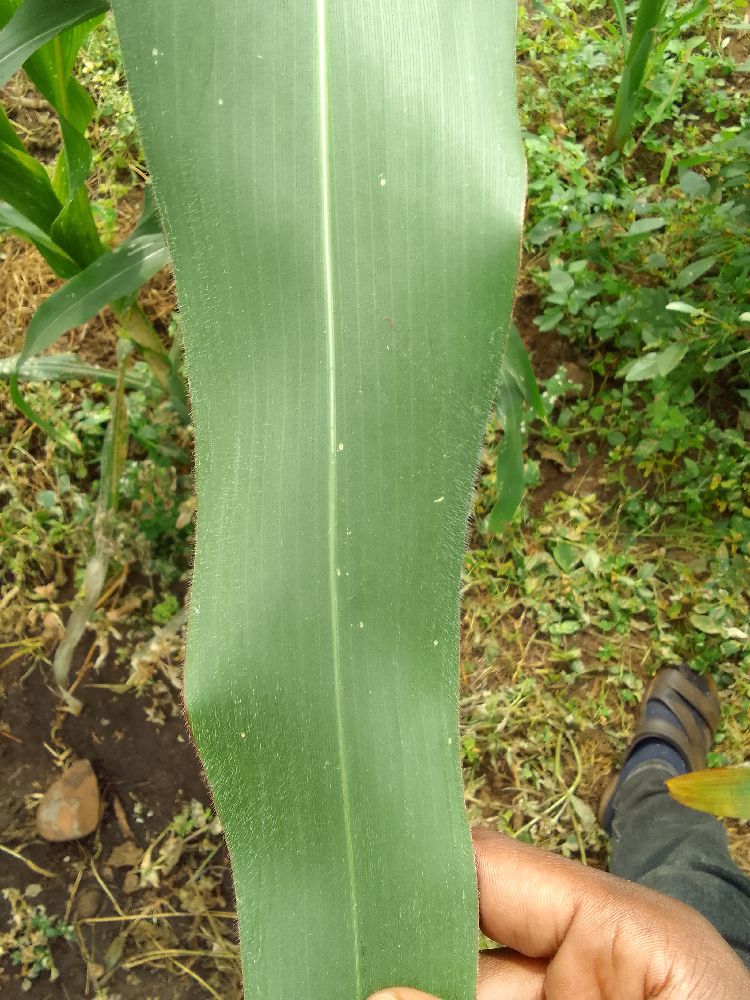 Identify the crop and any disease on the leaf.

maize, healthy
